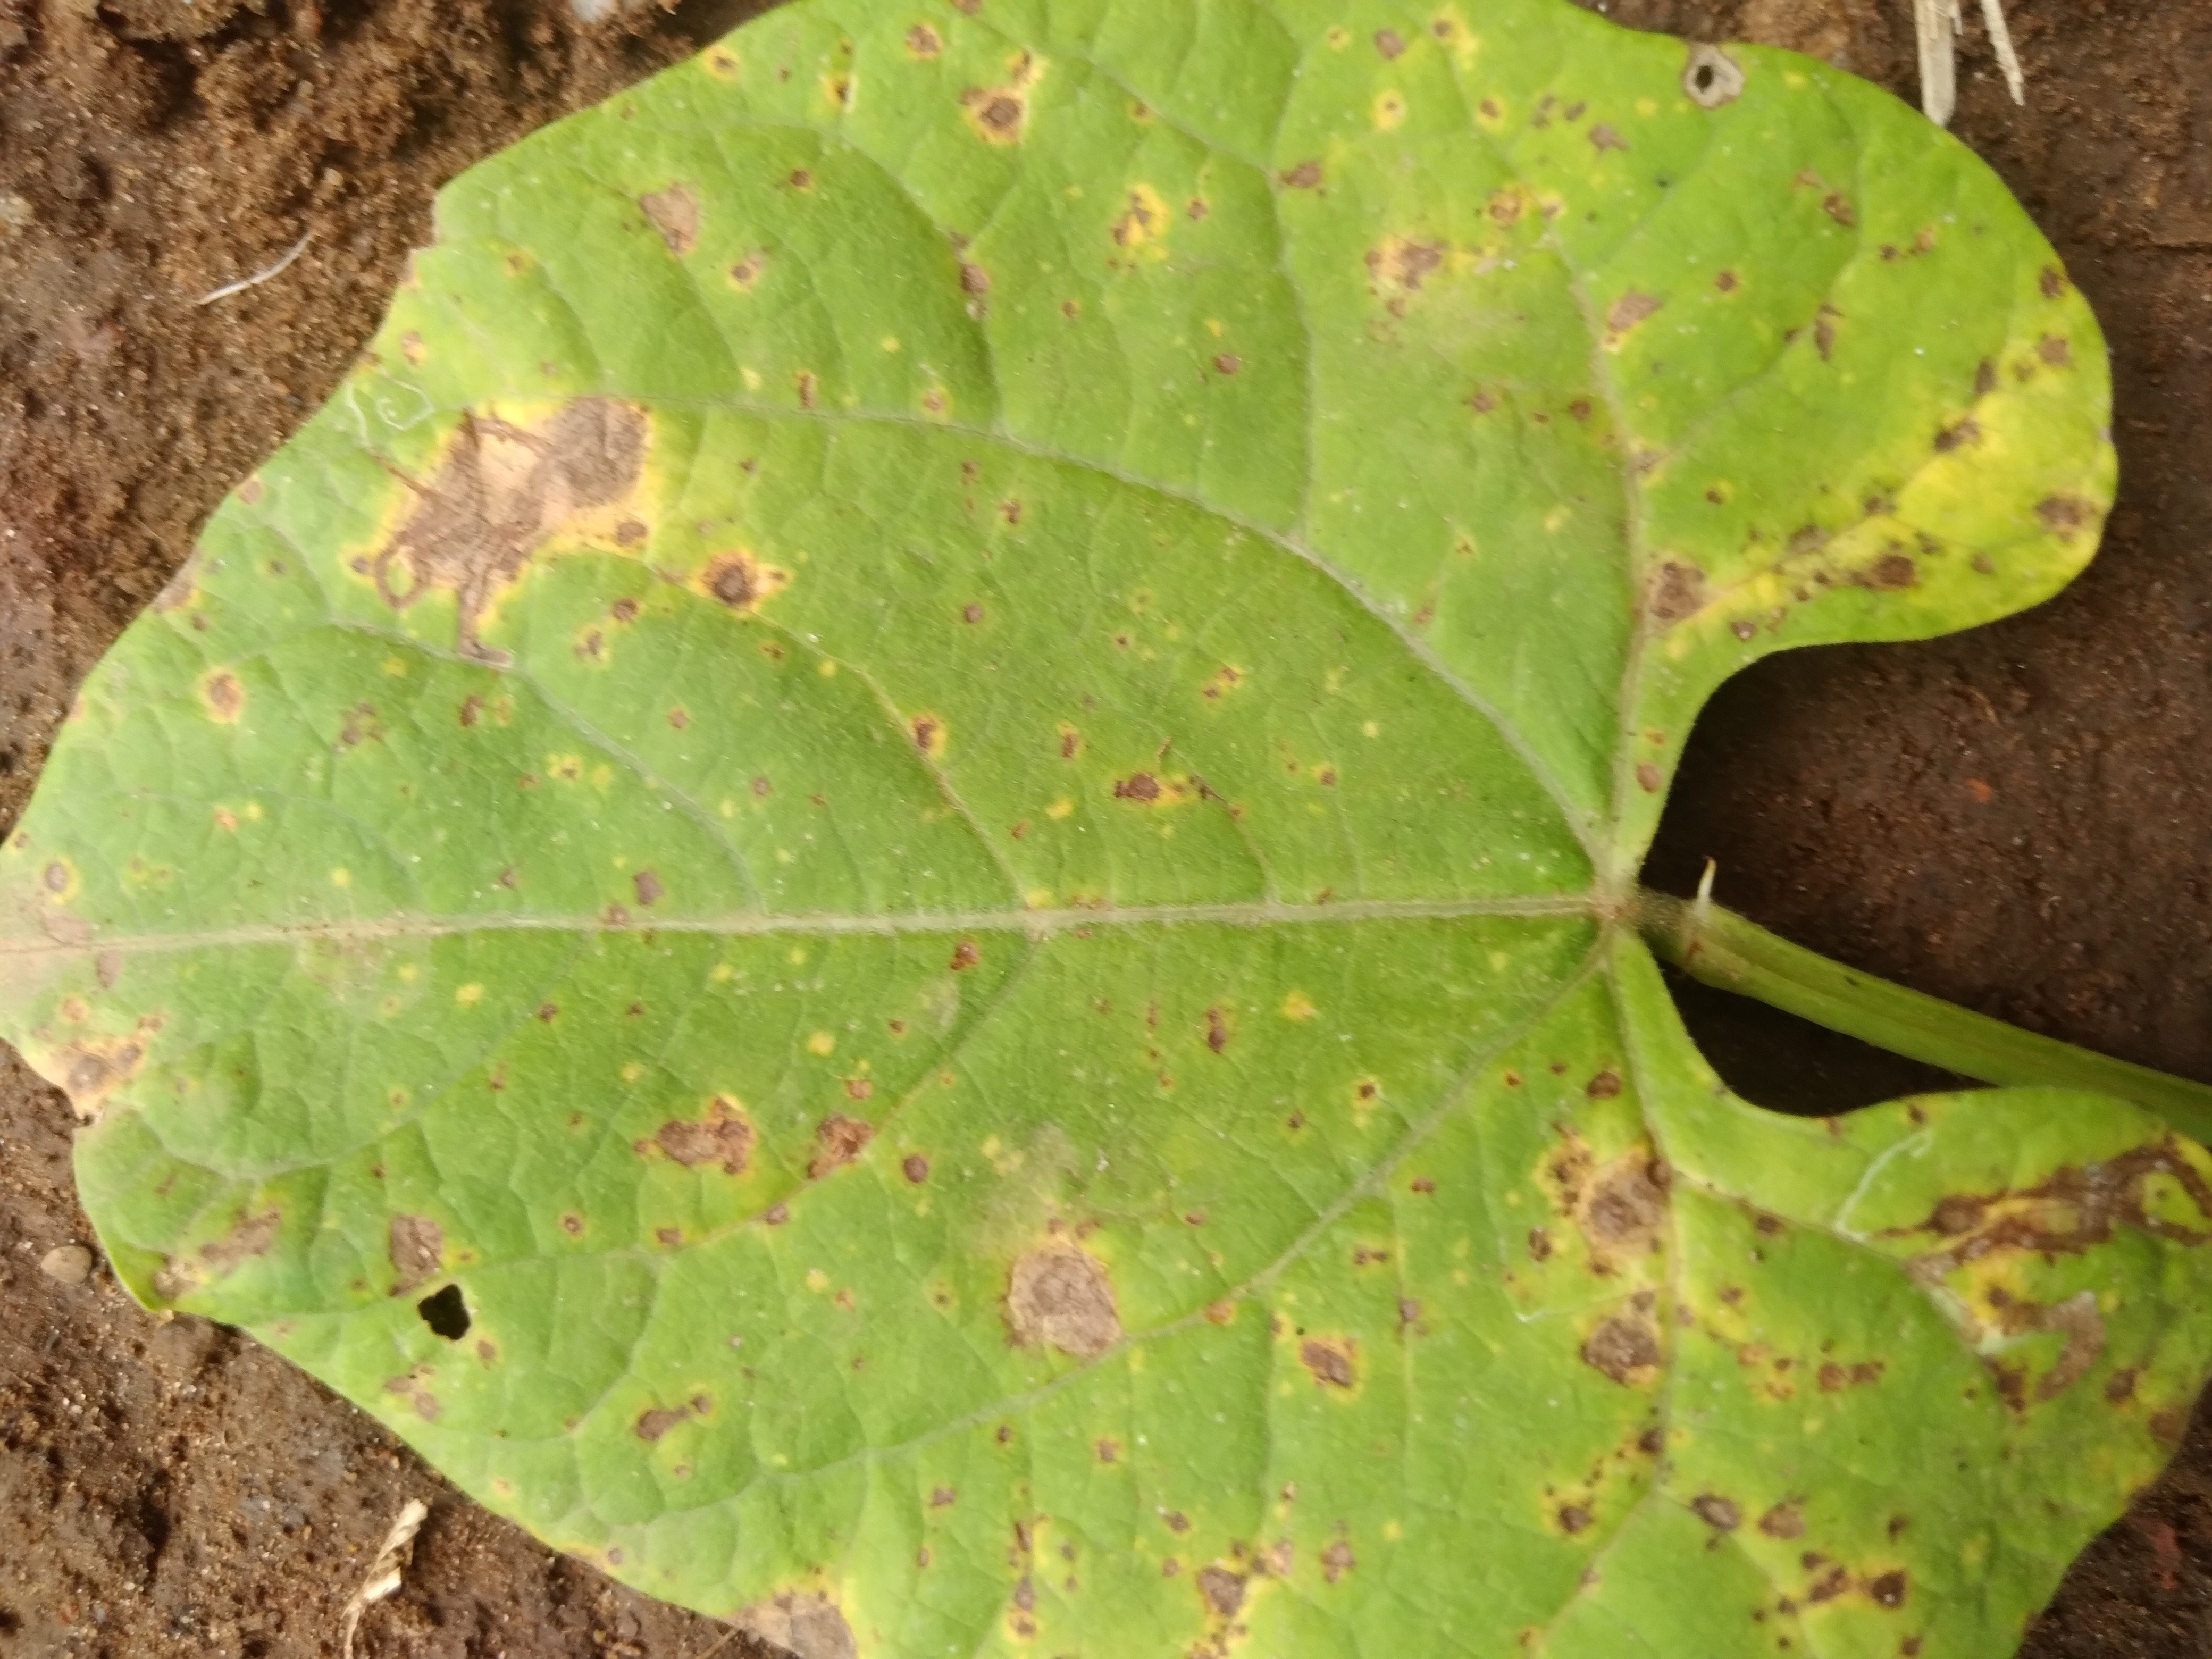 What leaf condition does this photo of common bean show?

rust
